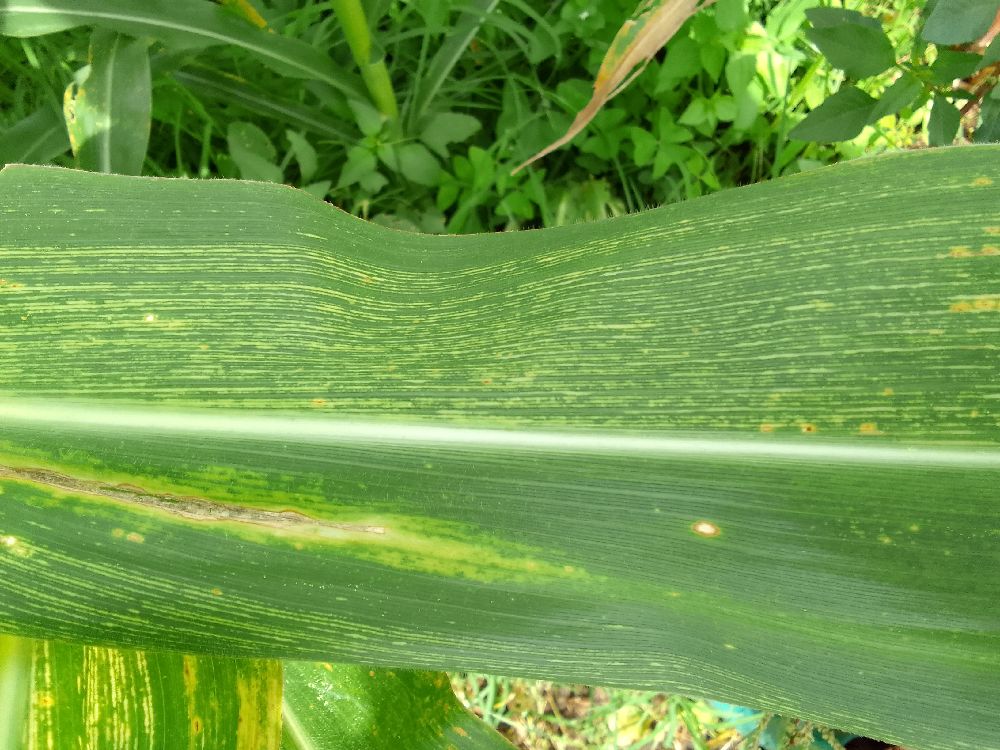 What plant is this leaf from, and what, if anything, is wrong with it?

maize, maize streak virus
